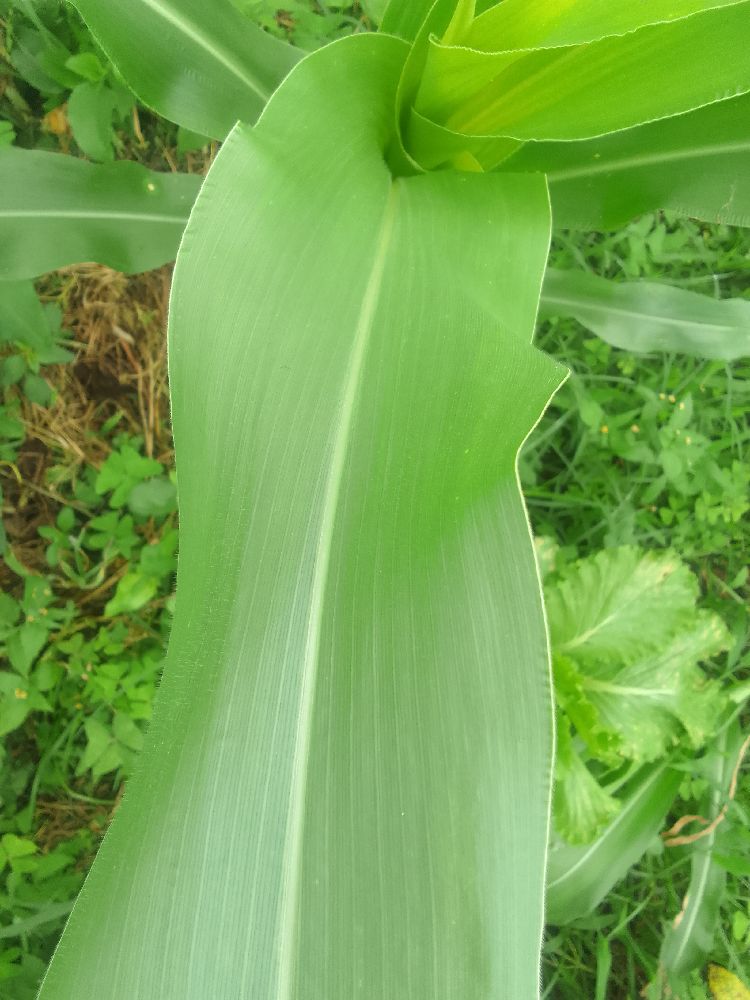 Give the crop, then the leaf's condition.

maize, healthy
